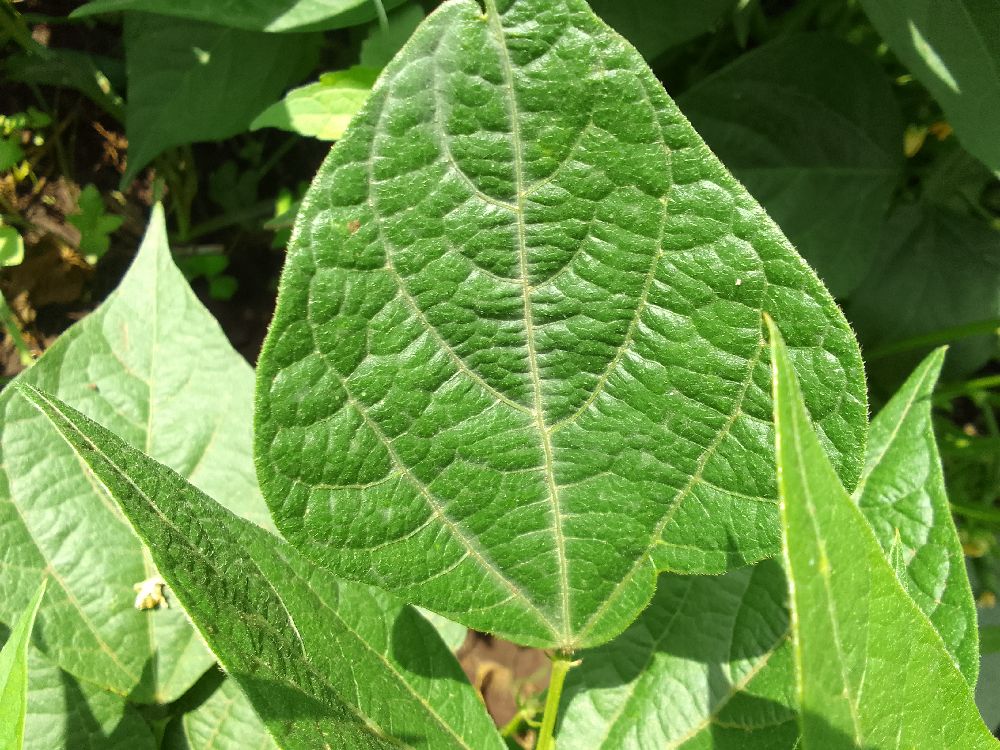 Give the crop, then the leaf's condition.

common bean, healthy
